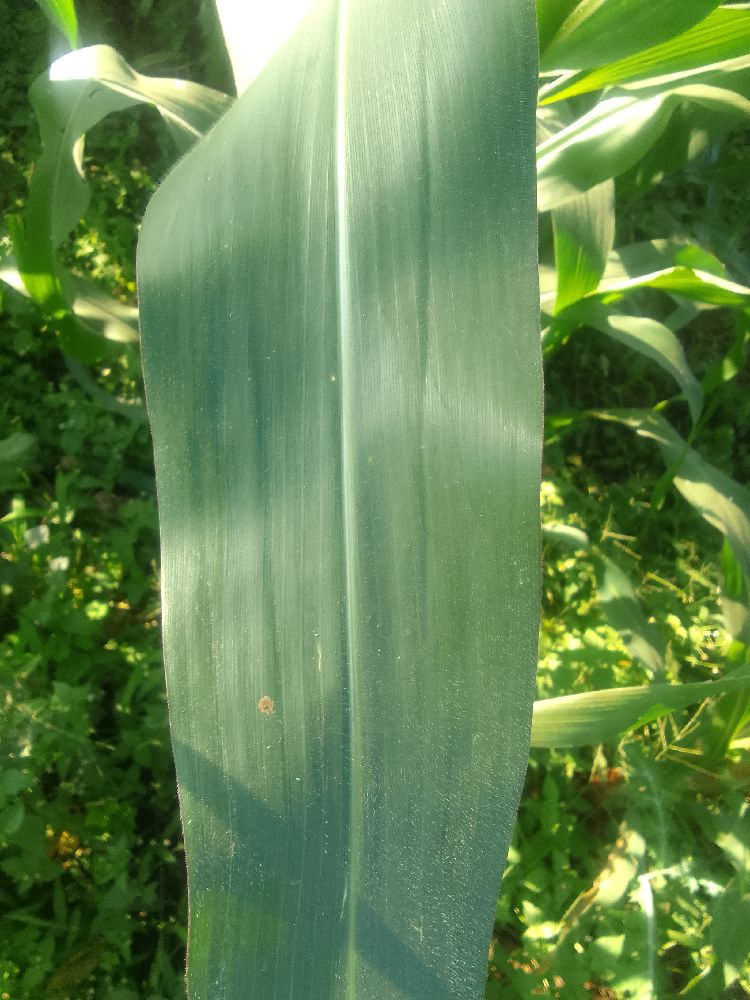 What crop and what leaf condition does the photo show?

maize, healthy
